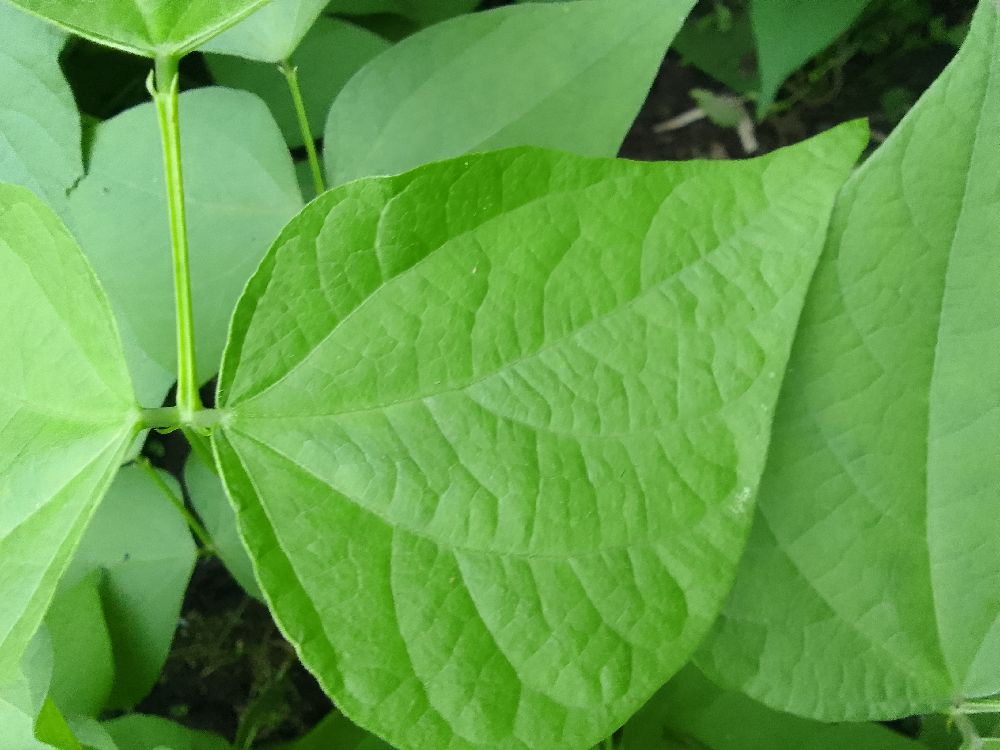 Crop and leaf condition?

common bean, healthy
